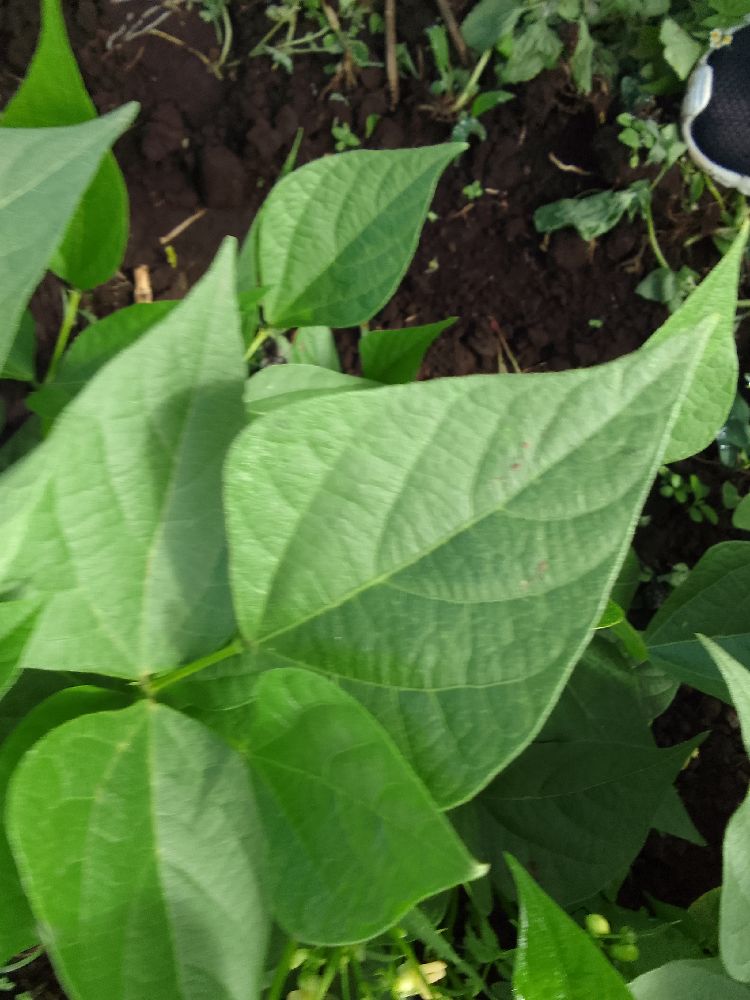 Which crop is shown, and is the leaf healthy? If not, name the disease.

common bean, healthy
